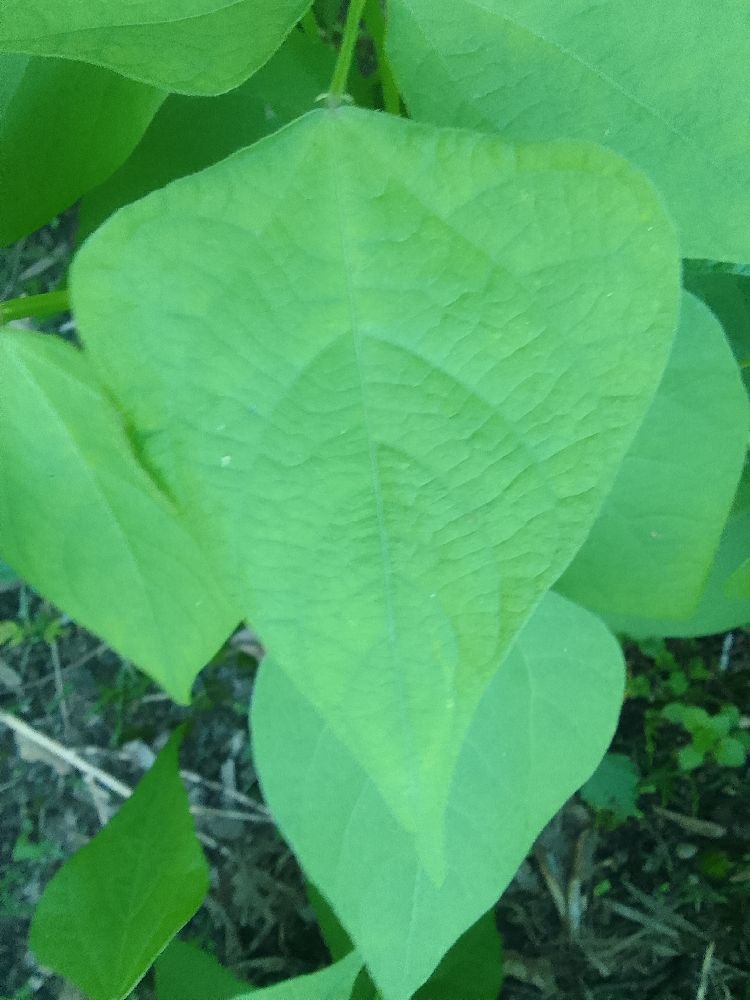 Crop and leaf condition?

common bean, healthy
